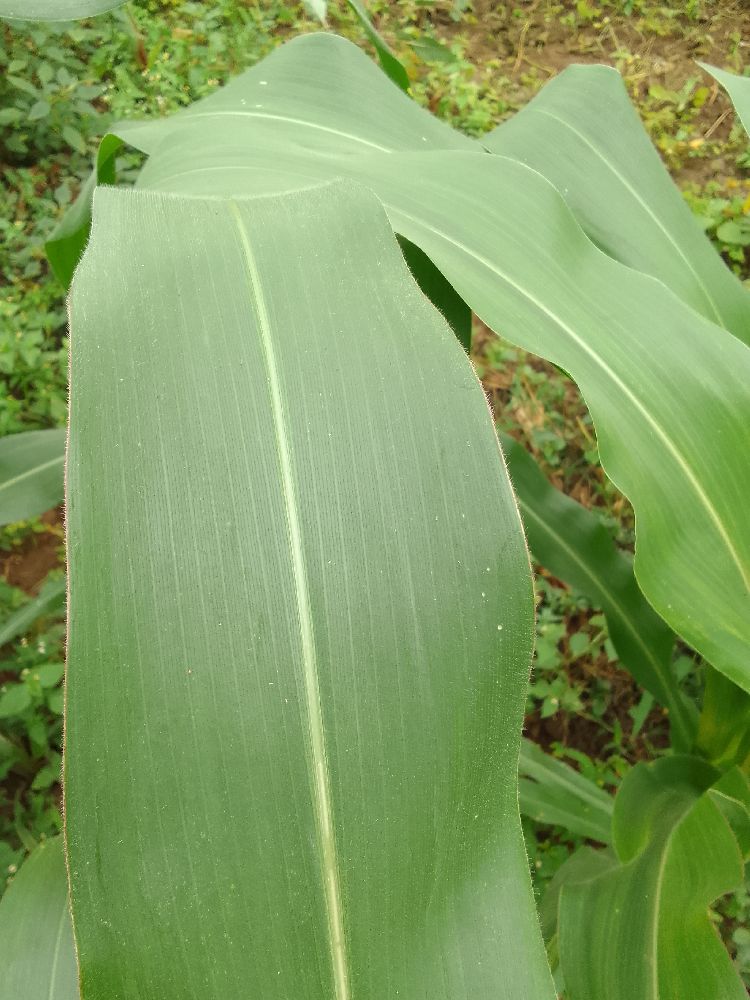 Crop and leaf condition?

maize, healthy
